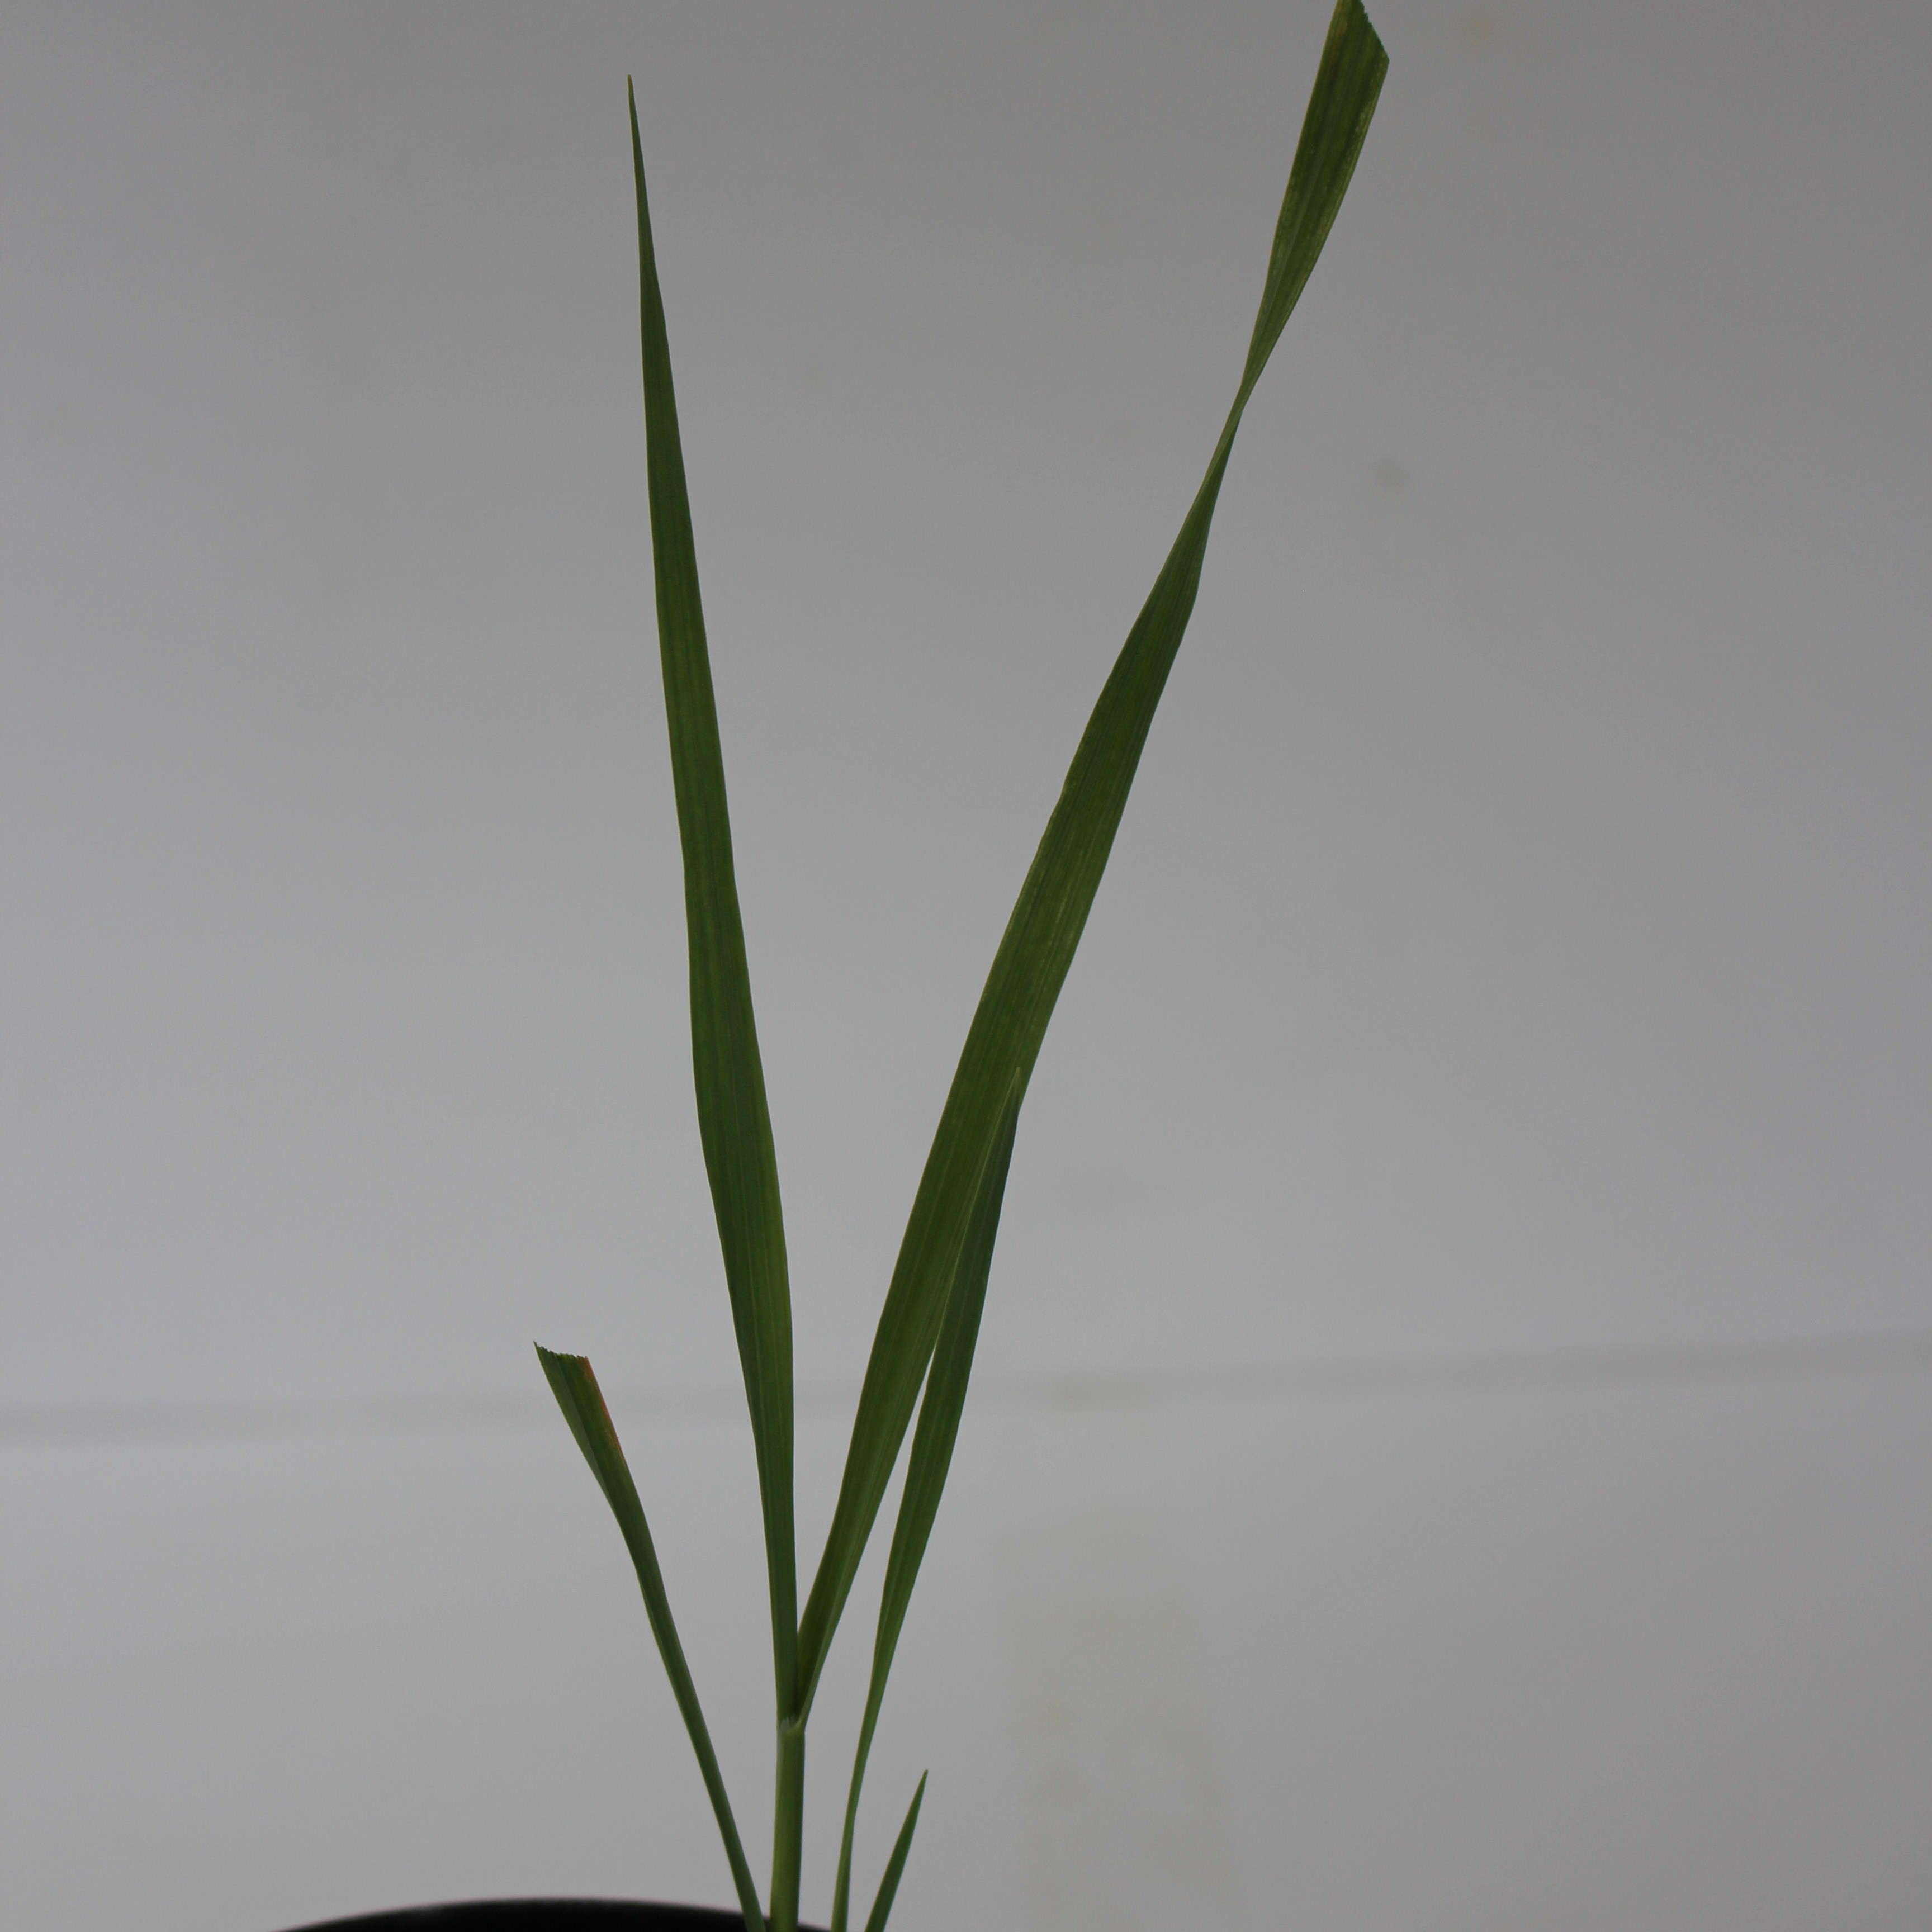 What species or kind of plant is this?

Avena sterilis
